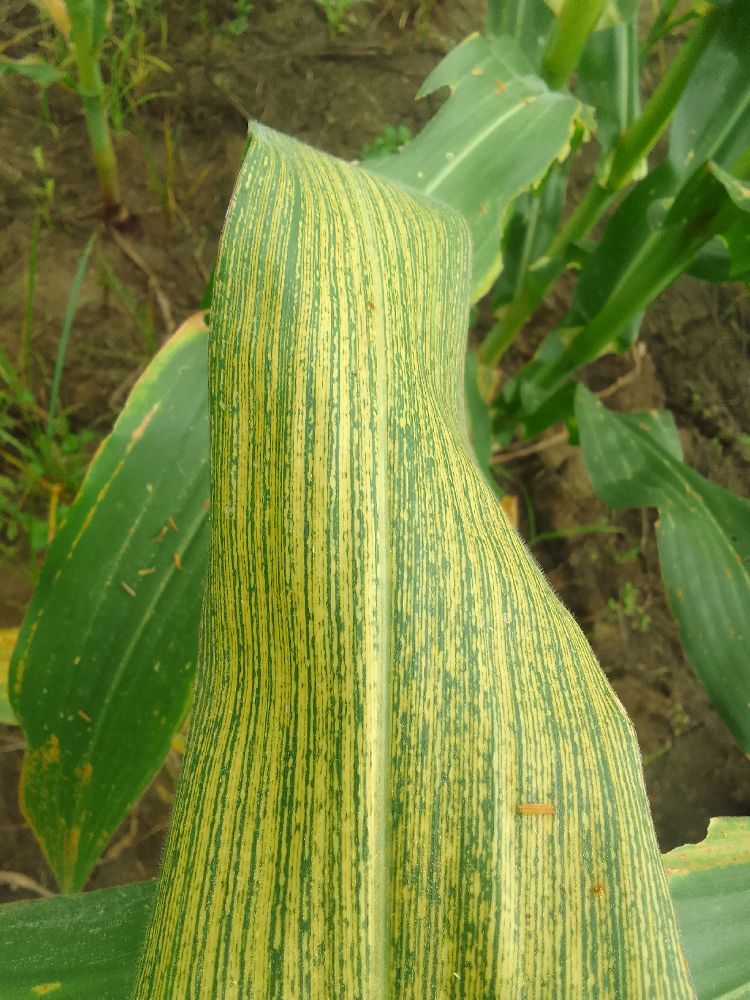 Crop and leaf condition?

maize, maize streak virus
